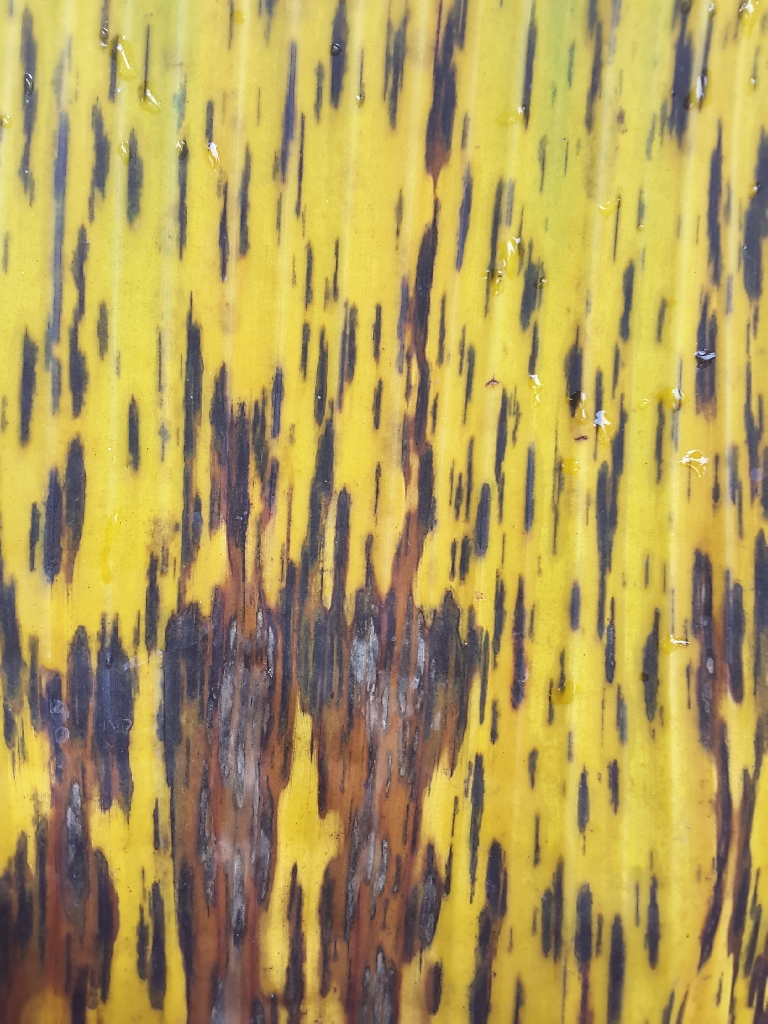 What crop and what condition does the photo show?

banana, black sigatoka
